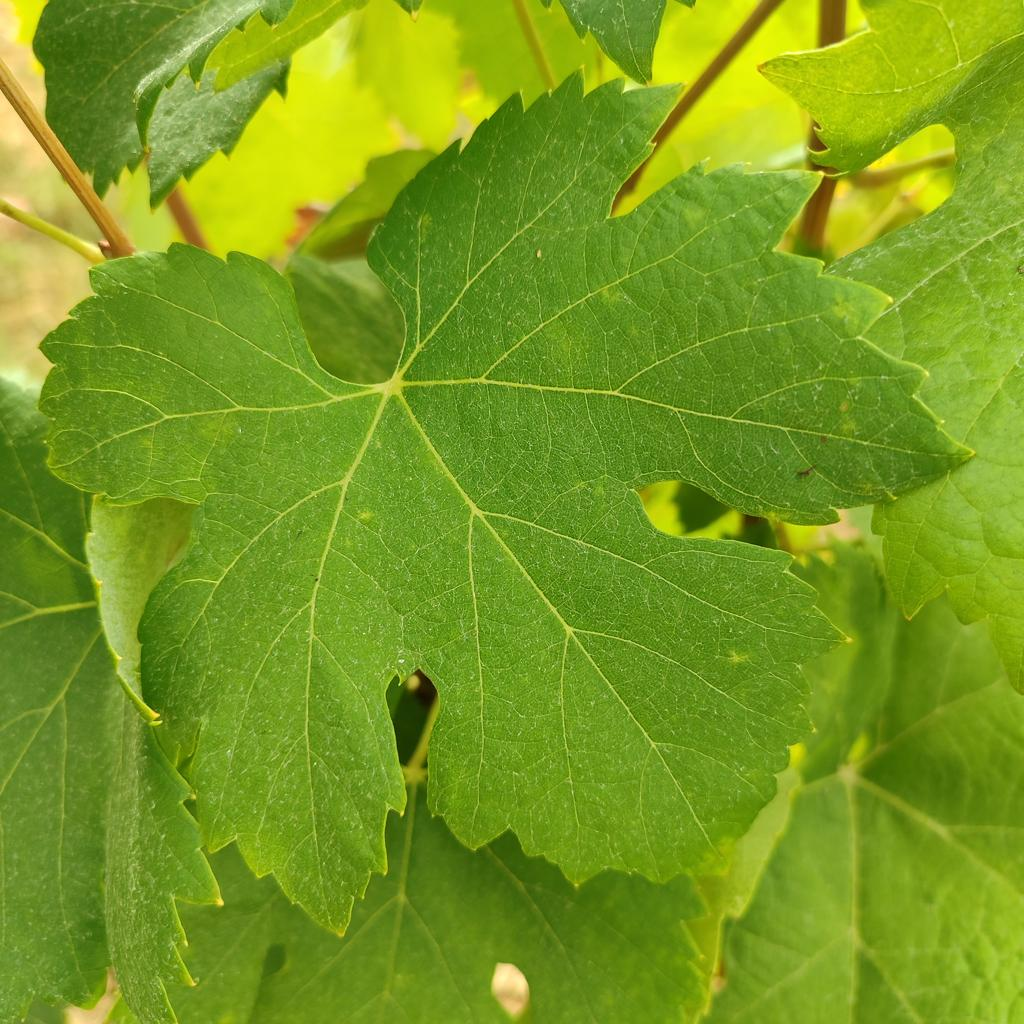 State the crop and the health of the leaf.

grapevine, healthy
